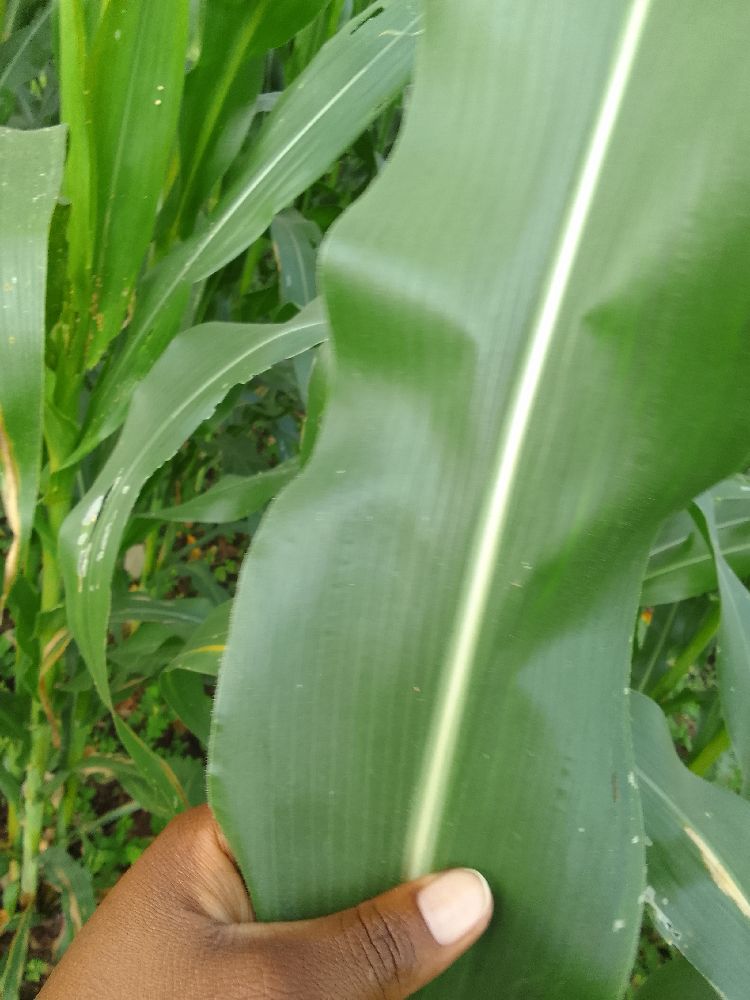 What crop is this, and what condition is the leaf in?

maize, healthy
